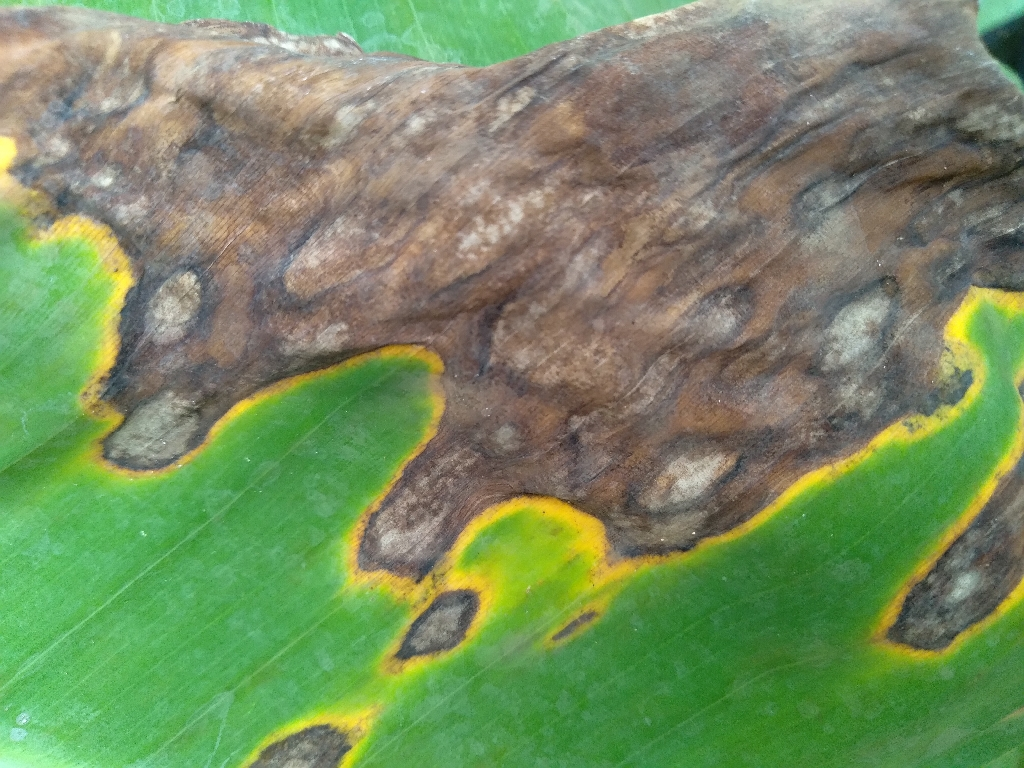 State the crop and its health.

banana, black sigatoka
